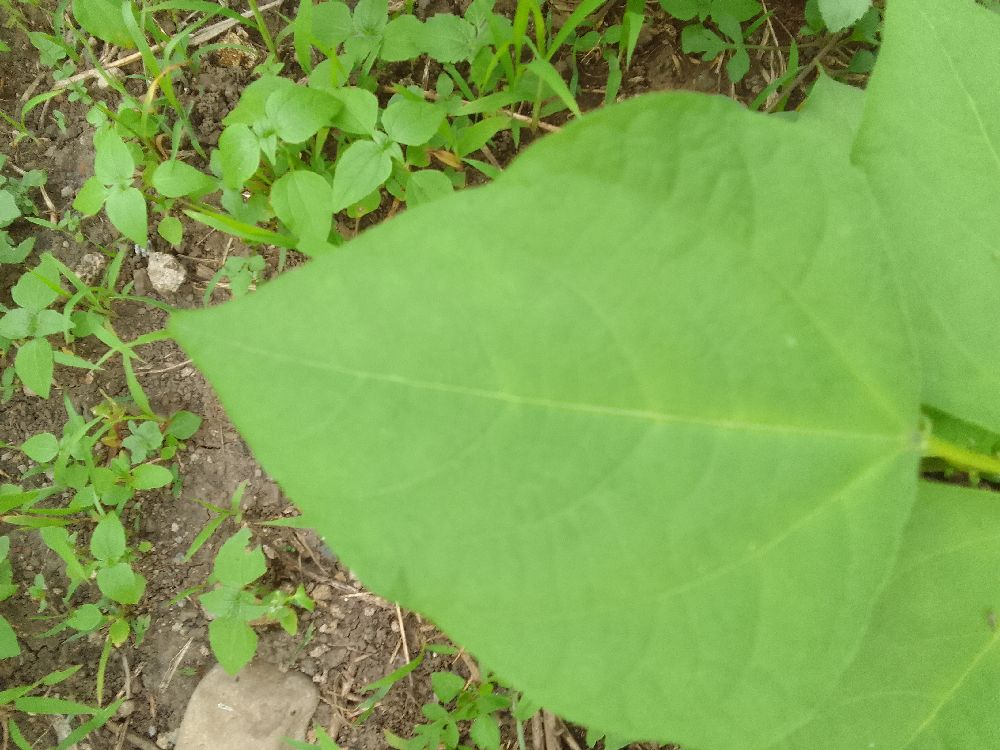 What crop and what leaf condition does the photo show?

common bean, healthy
